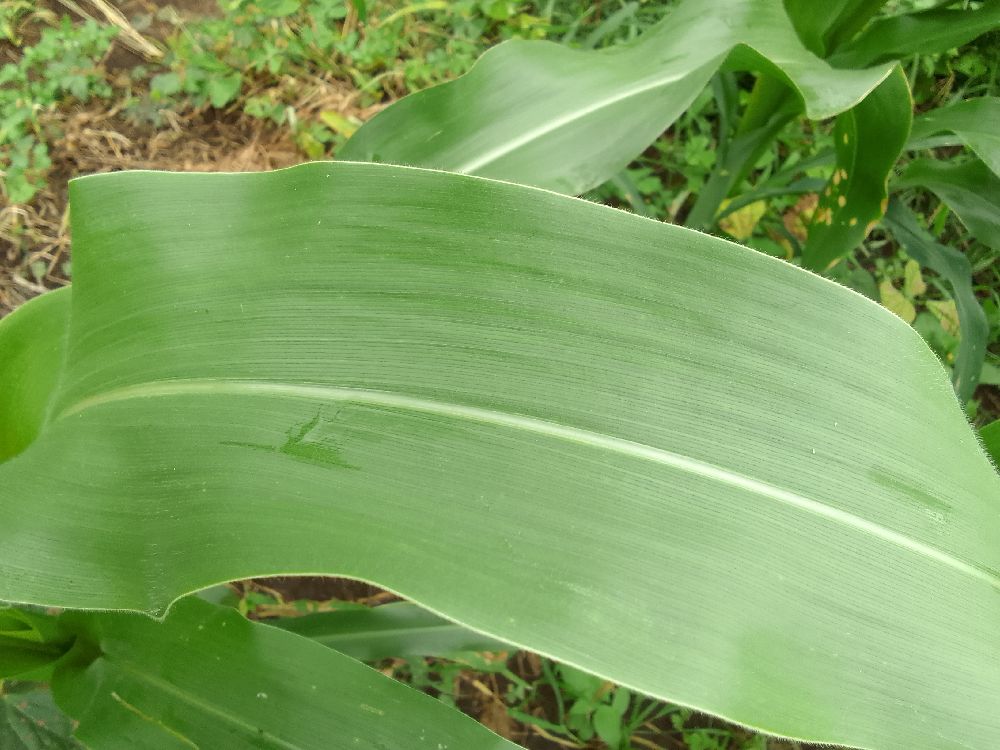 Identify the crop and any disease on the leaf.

maize, healthy
